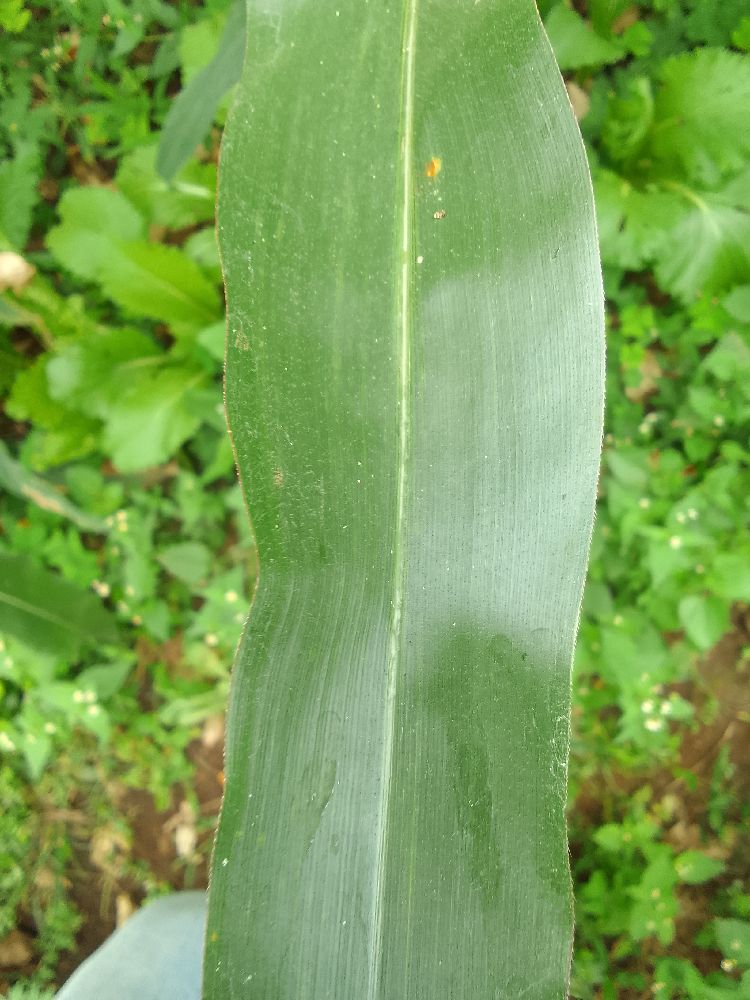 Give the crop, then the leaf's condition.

maize, healthy
